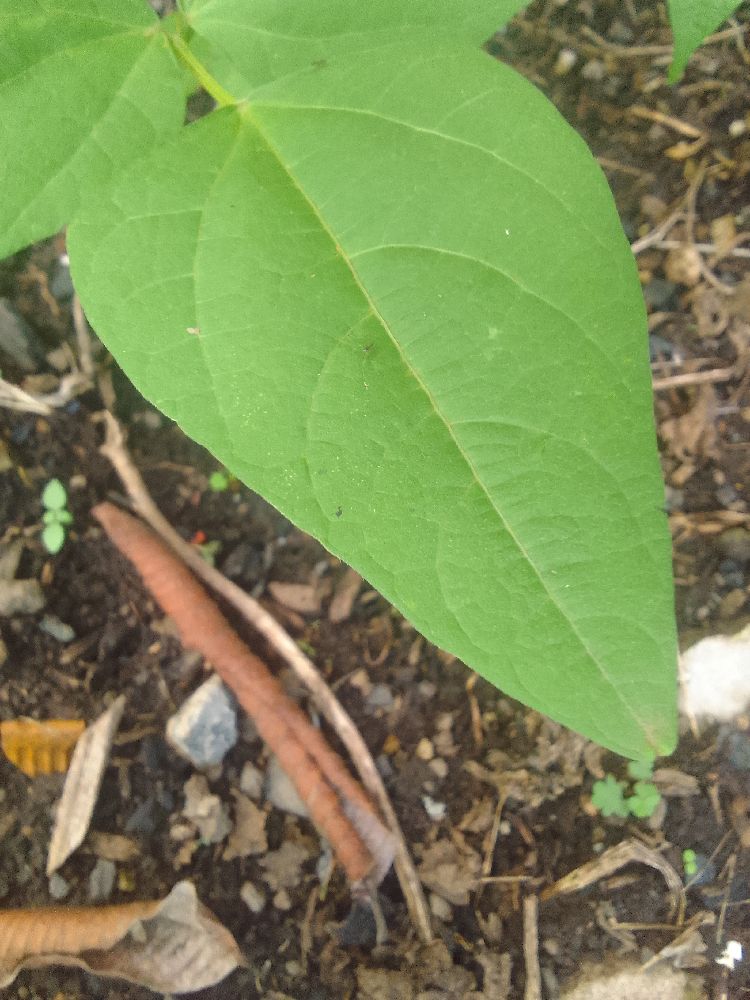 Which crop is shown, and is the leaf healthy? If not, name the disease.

common bean, healthy
